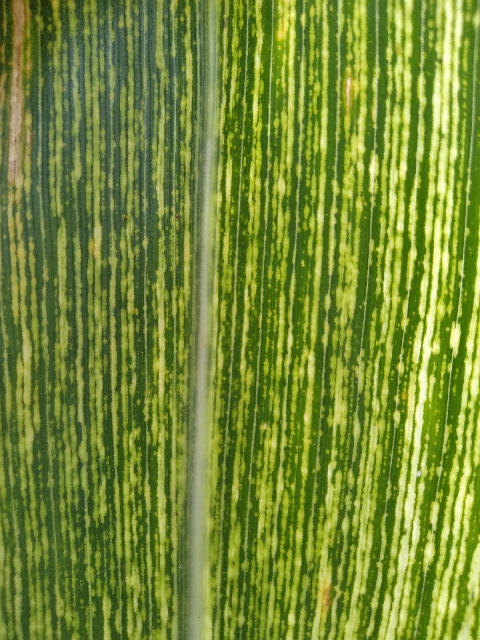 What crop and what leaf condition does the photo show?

maize, maize streak virus
